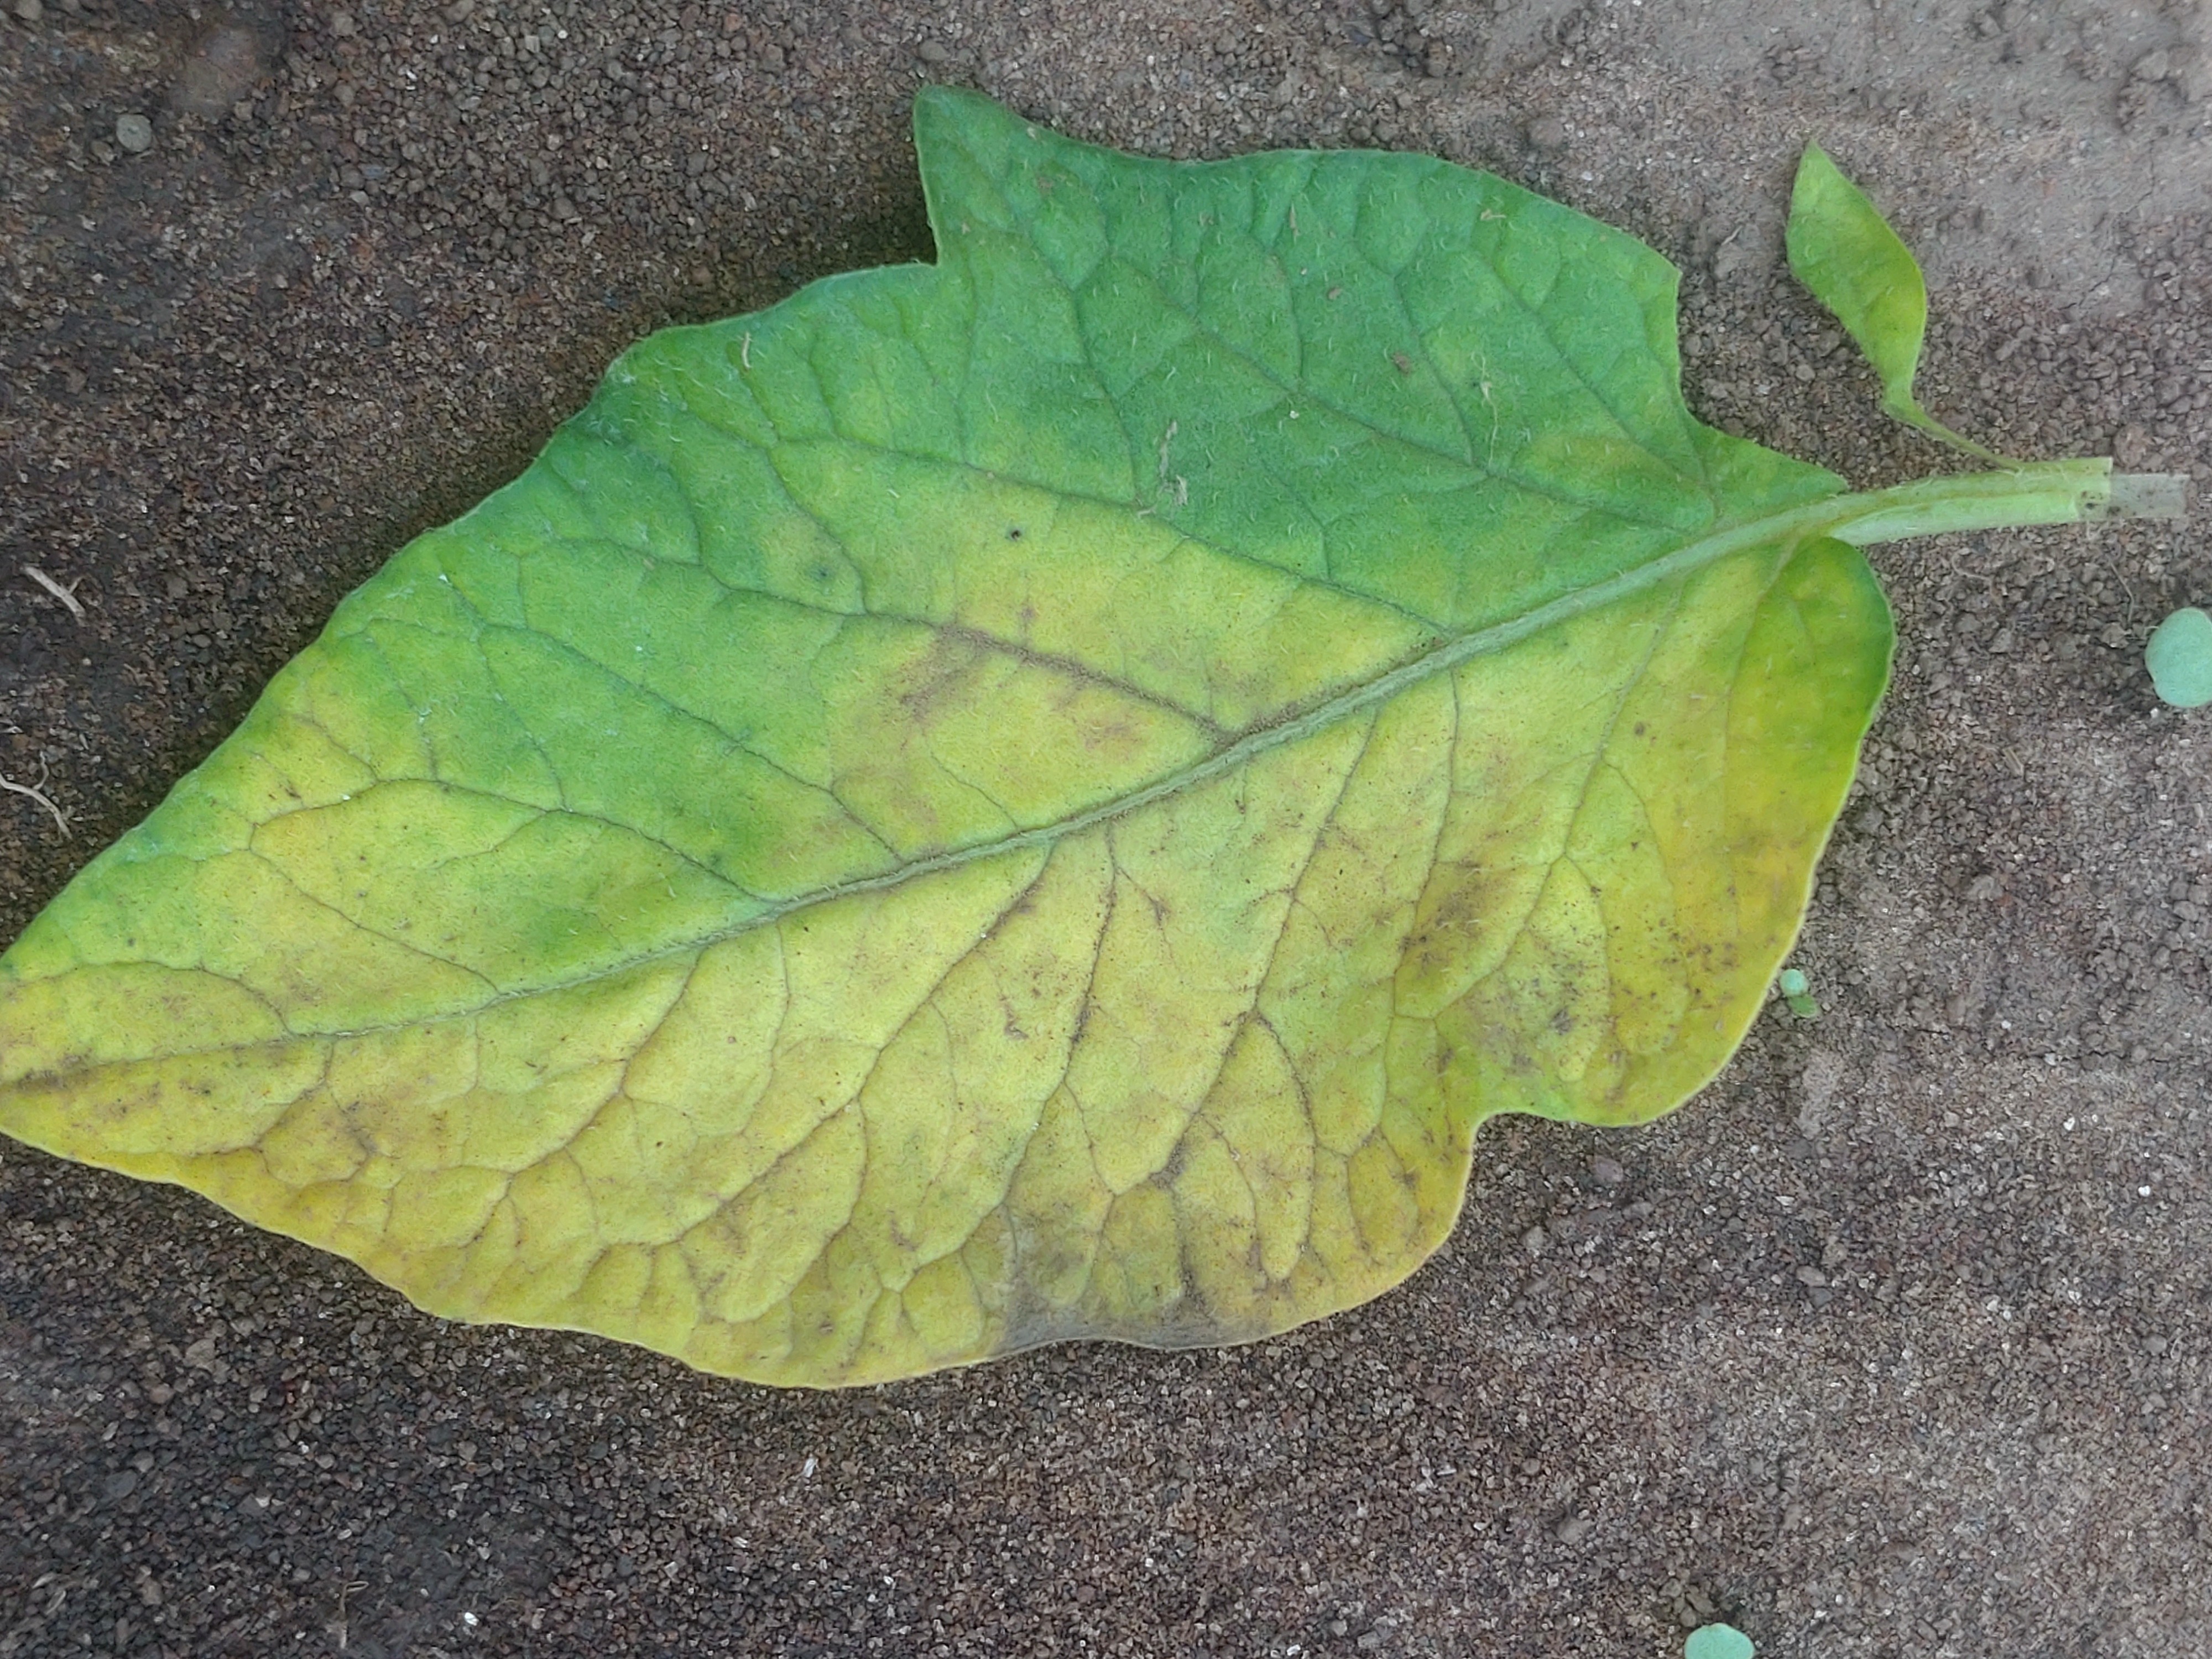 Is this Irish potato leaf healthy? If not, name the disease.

late blight
